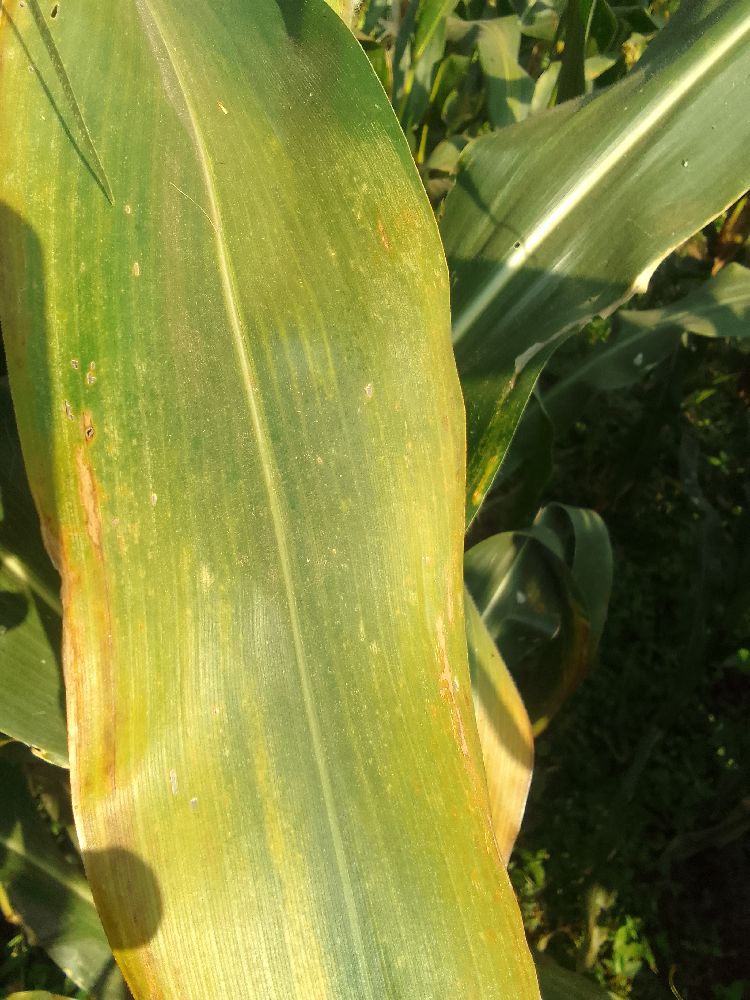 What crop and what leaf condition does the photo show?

maize, maize lethal necrosis
